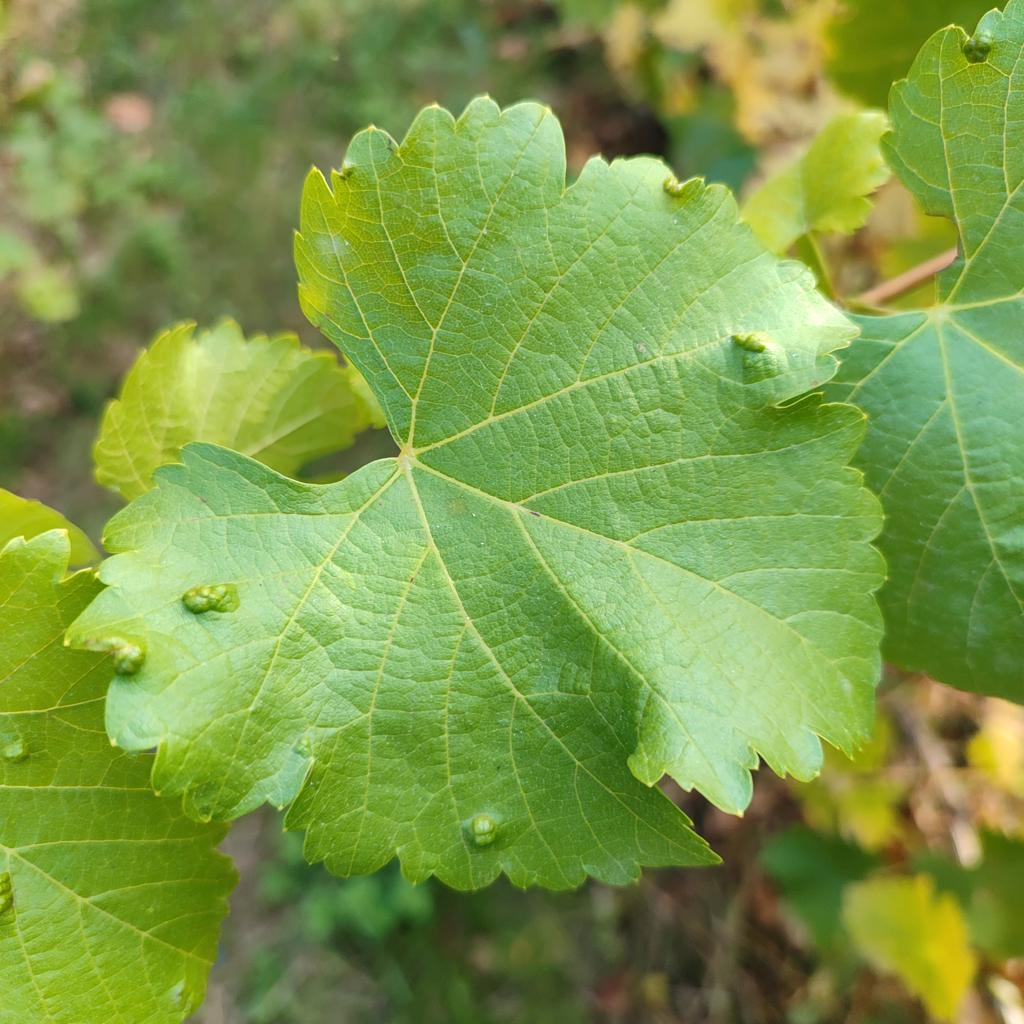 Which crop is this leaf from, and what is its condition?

grapevine, erineum mite
